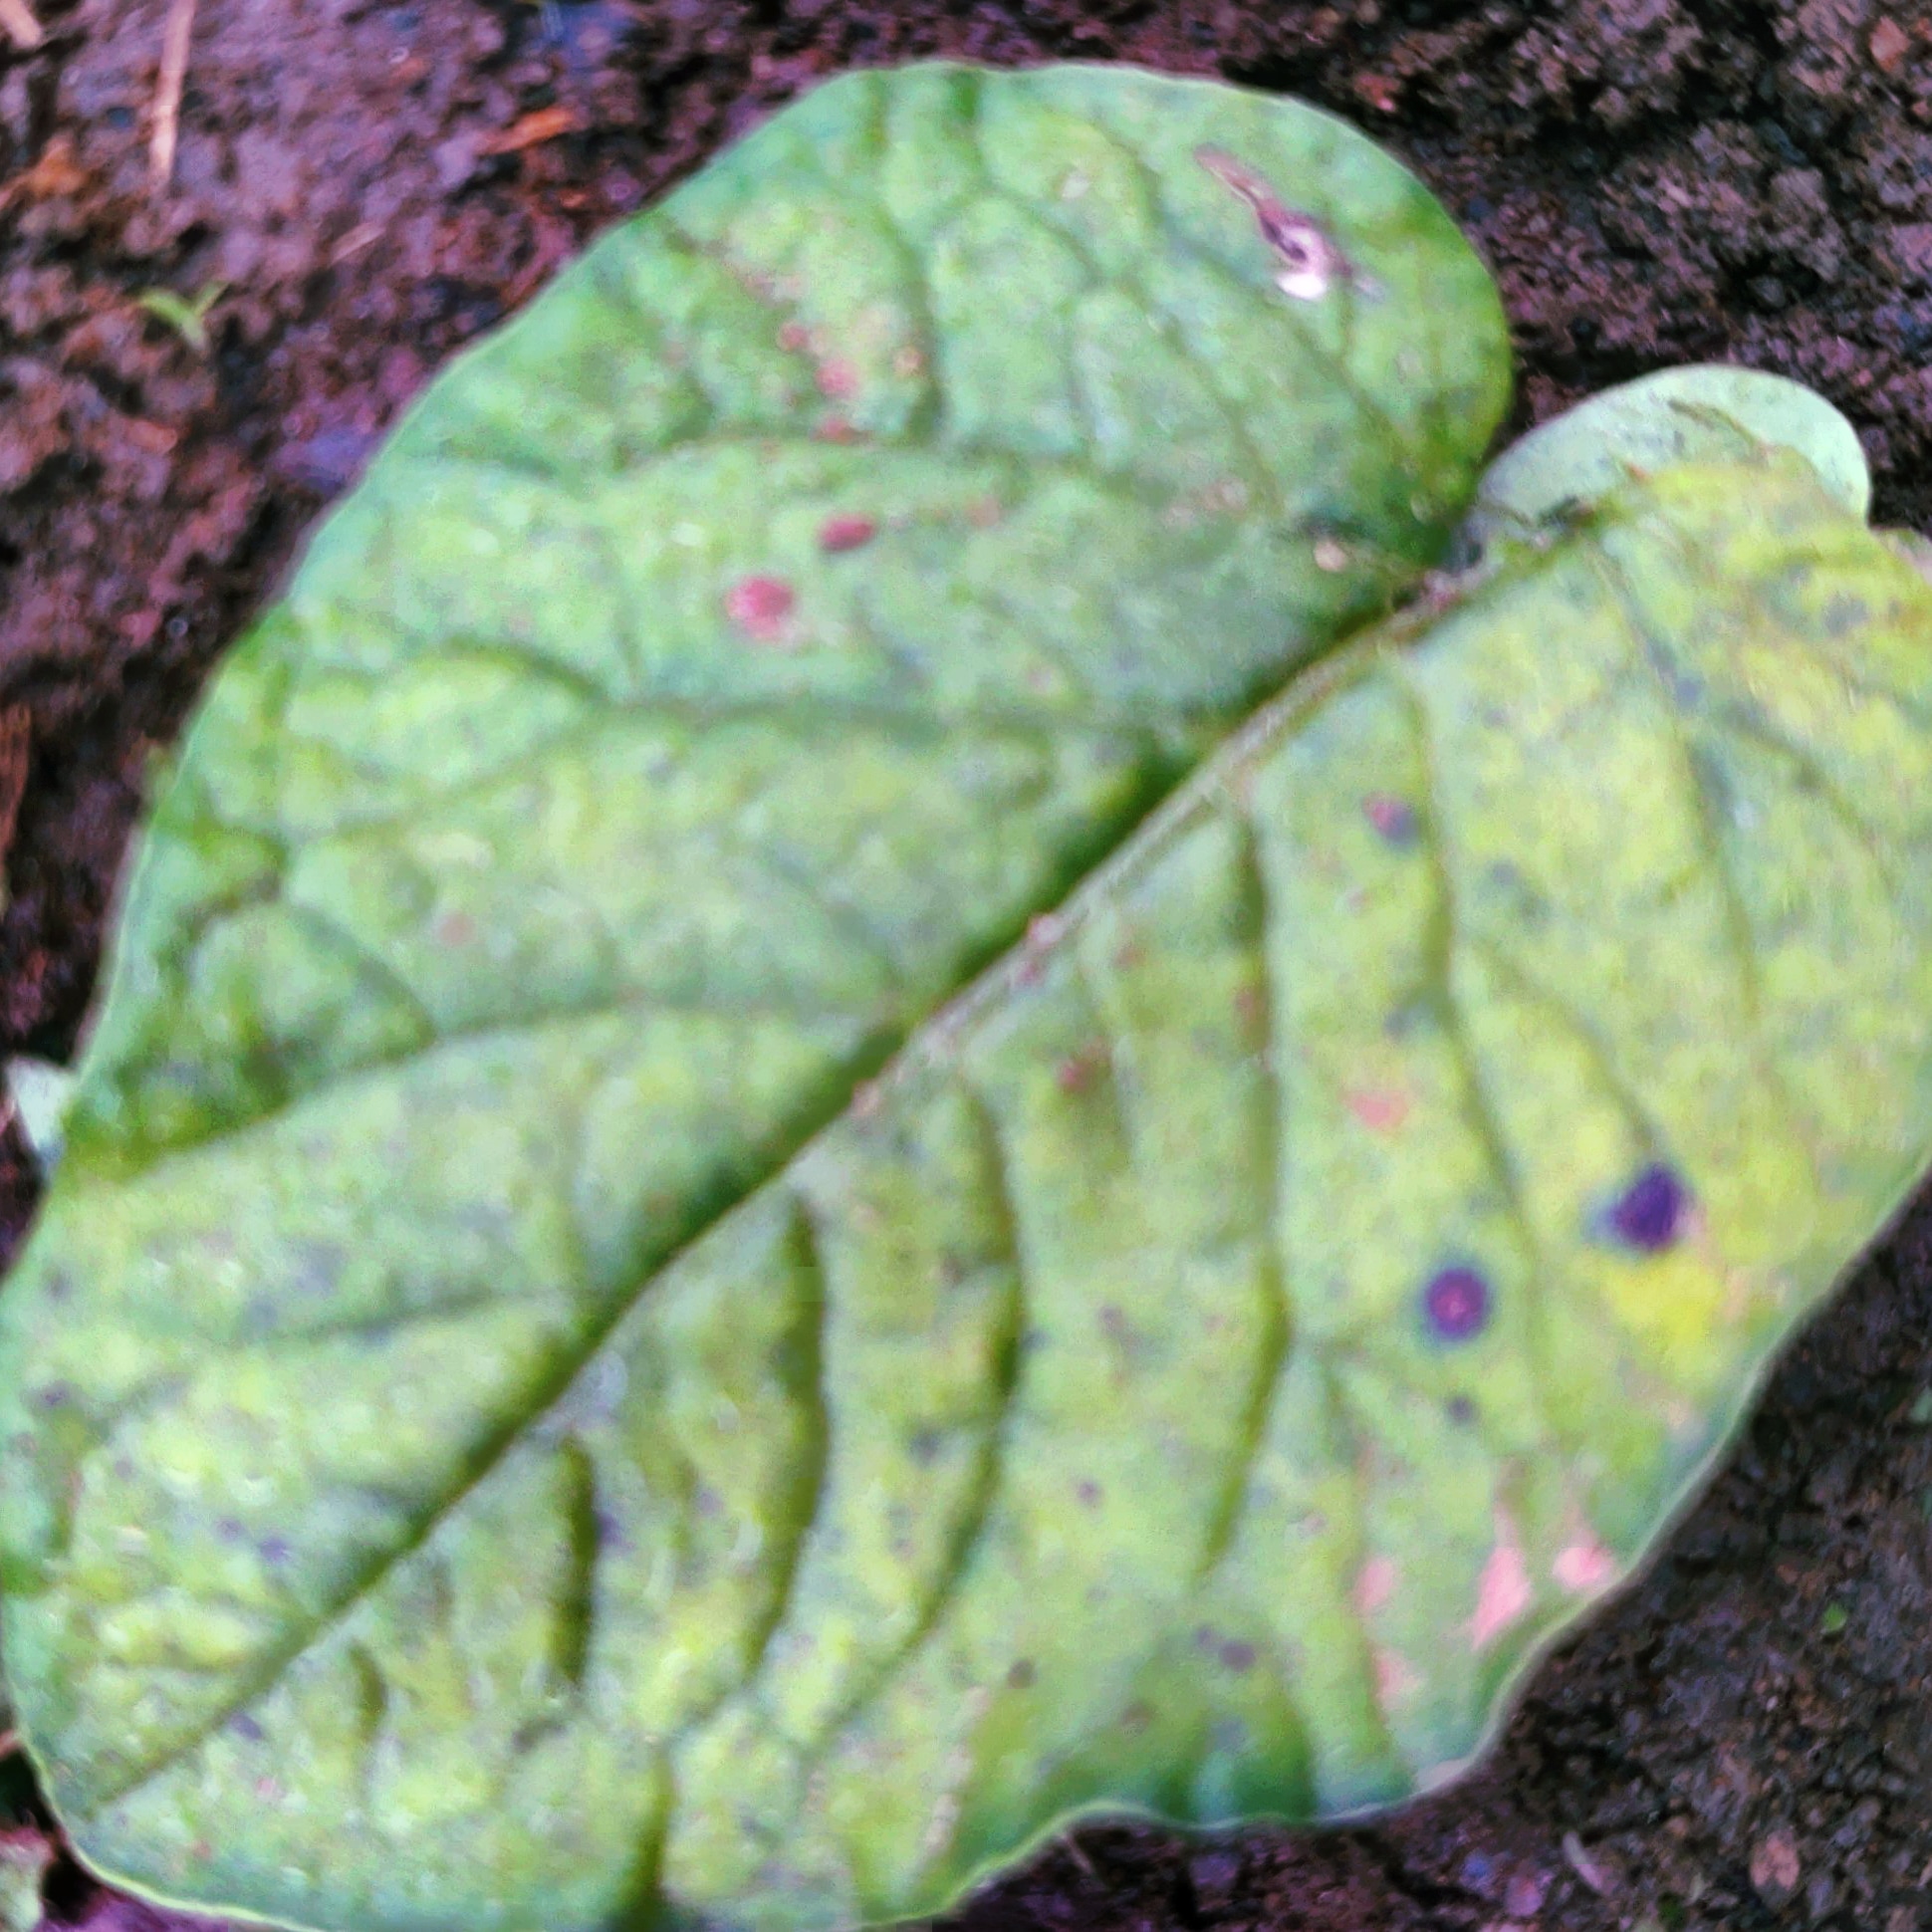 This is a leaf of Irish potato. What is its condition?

late blight
